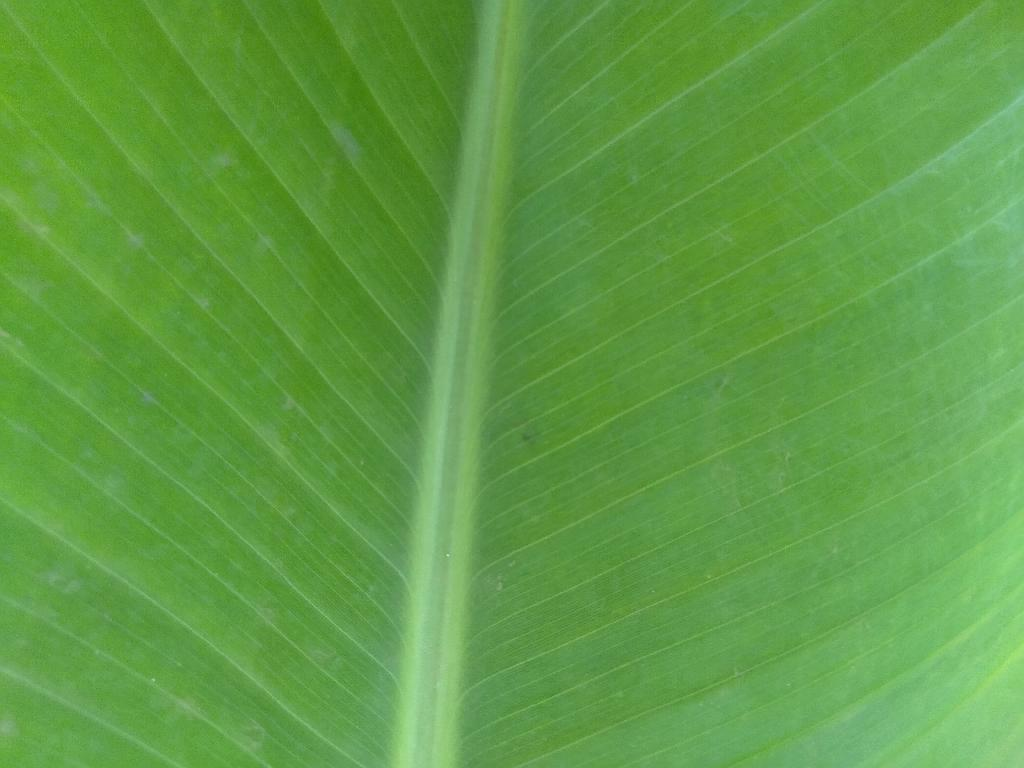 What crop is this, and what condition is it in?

banana, healthy
